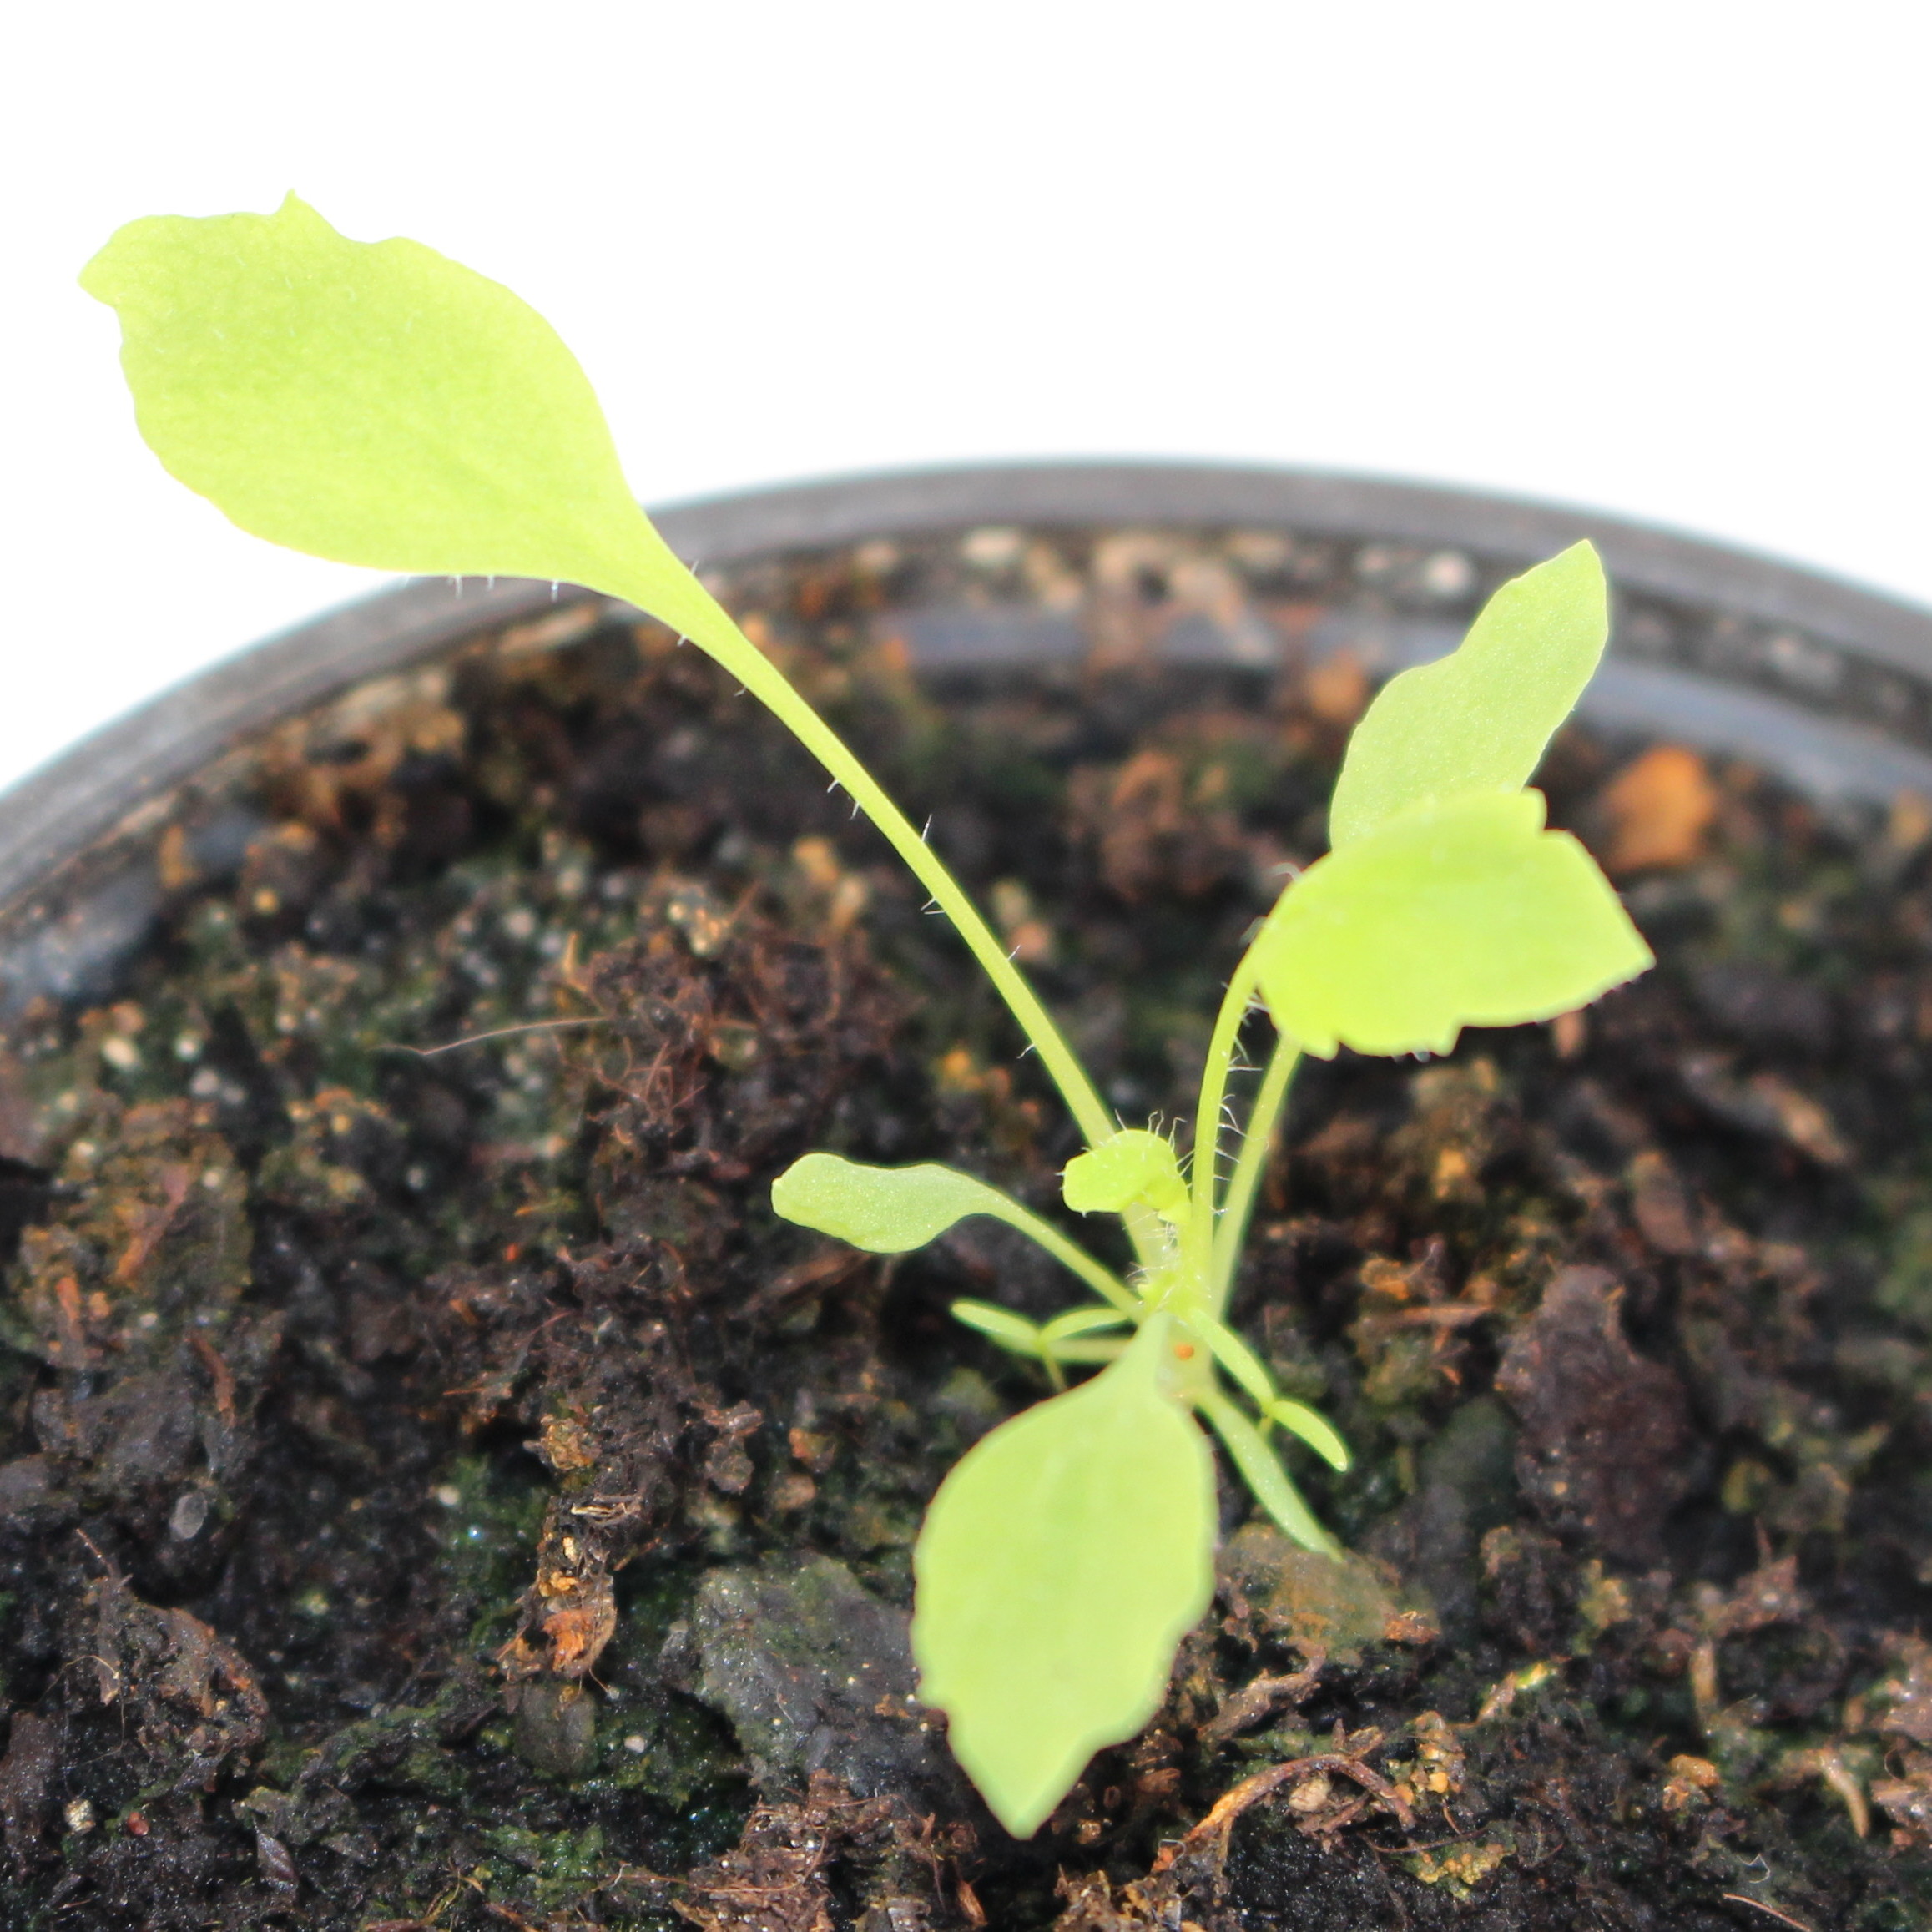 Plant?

Papaver rhoeas
